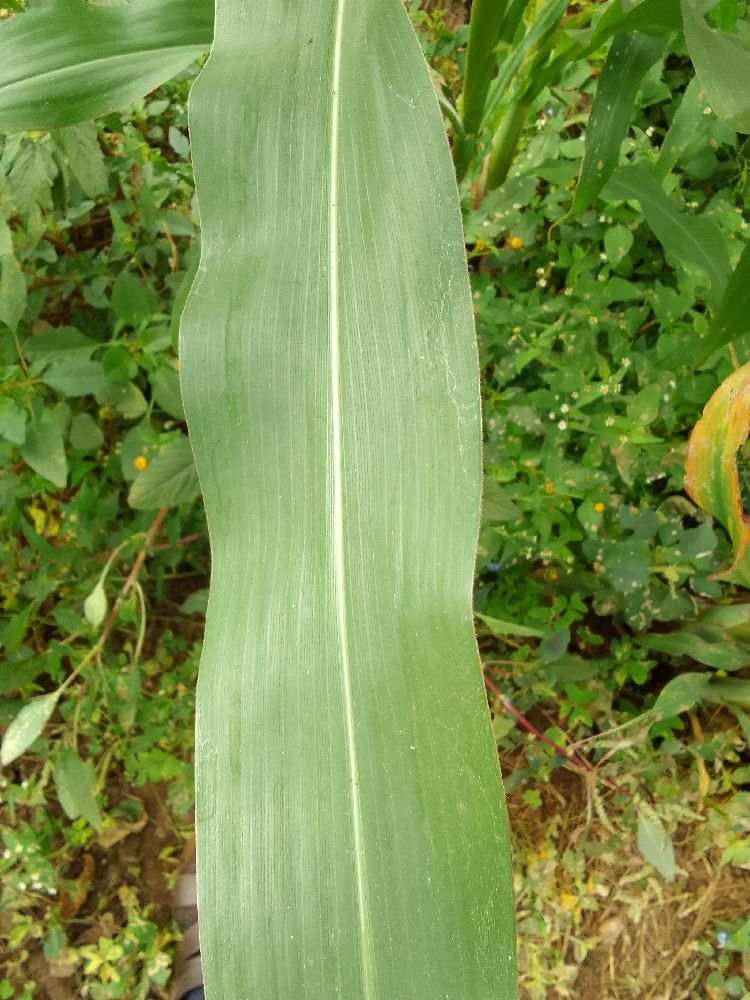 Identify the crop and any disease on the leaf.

maize, healthy
